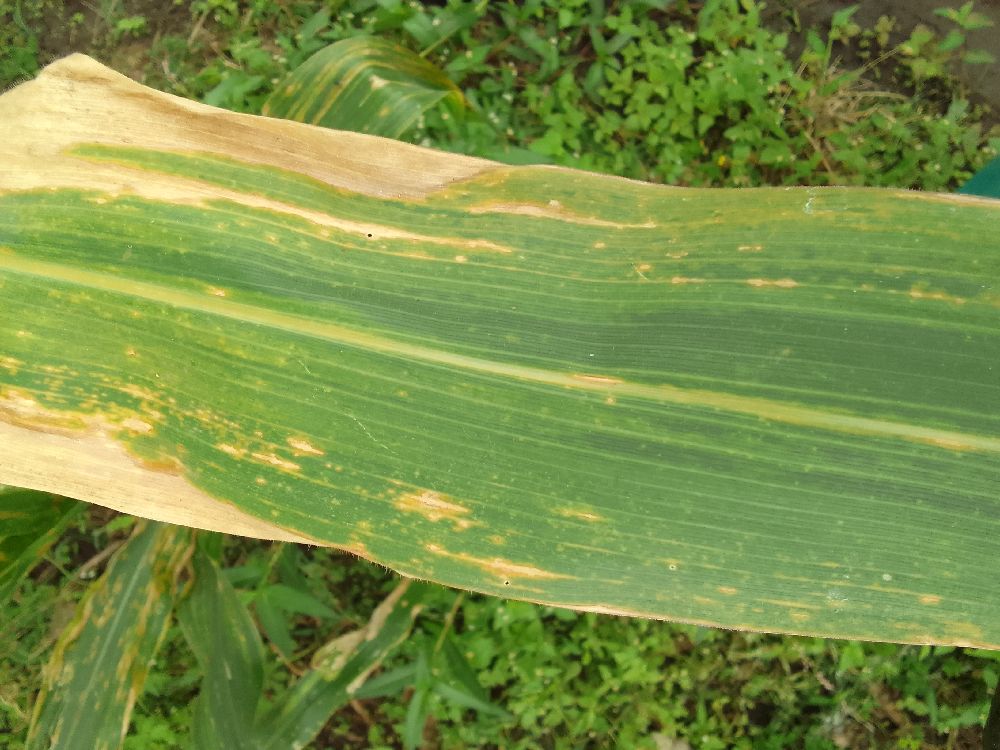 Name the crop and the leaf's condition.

maize, maize lethal necrosis
